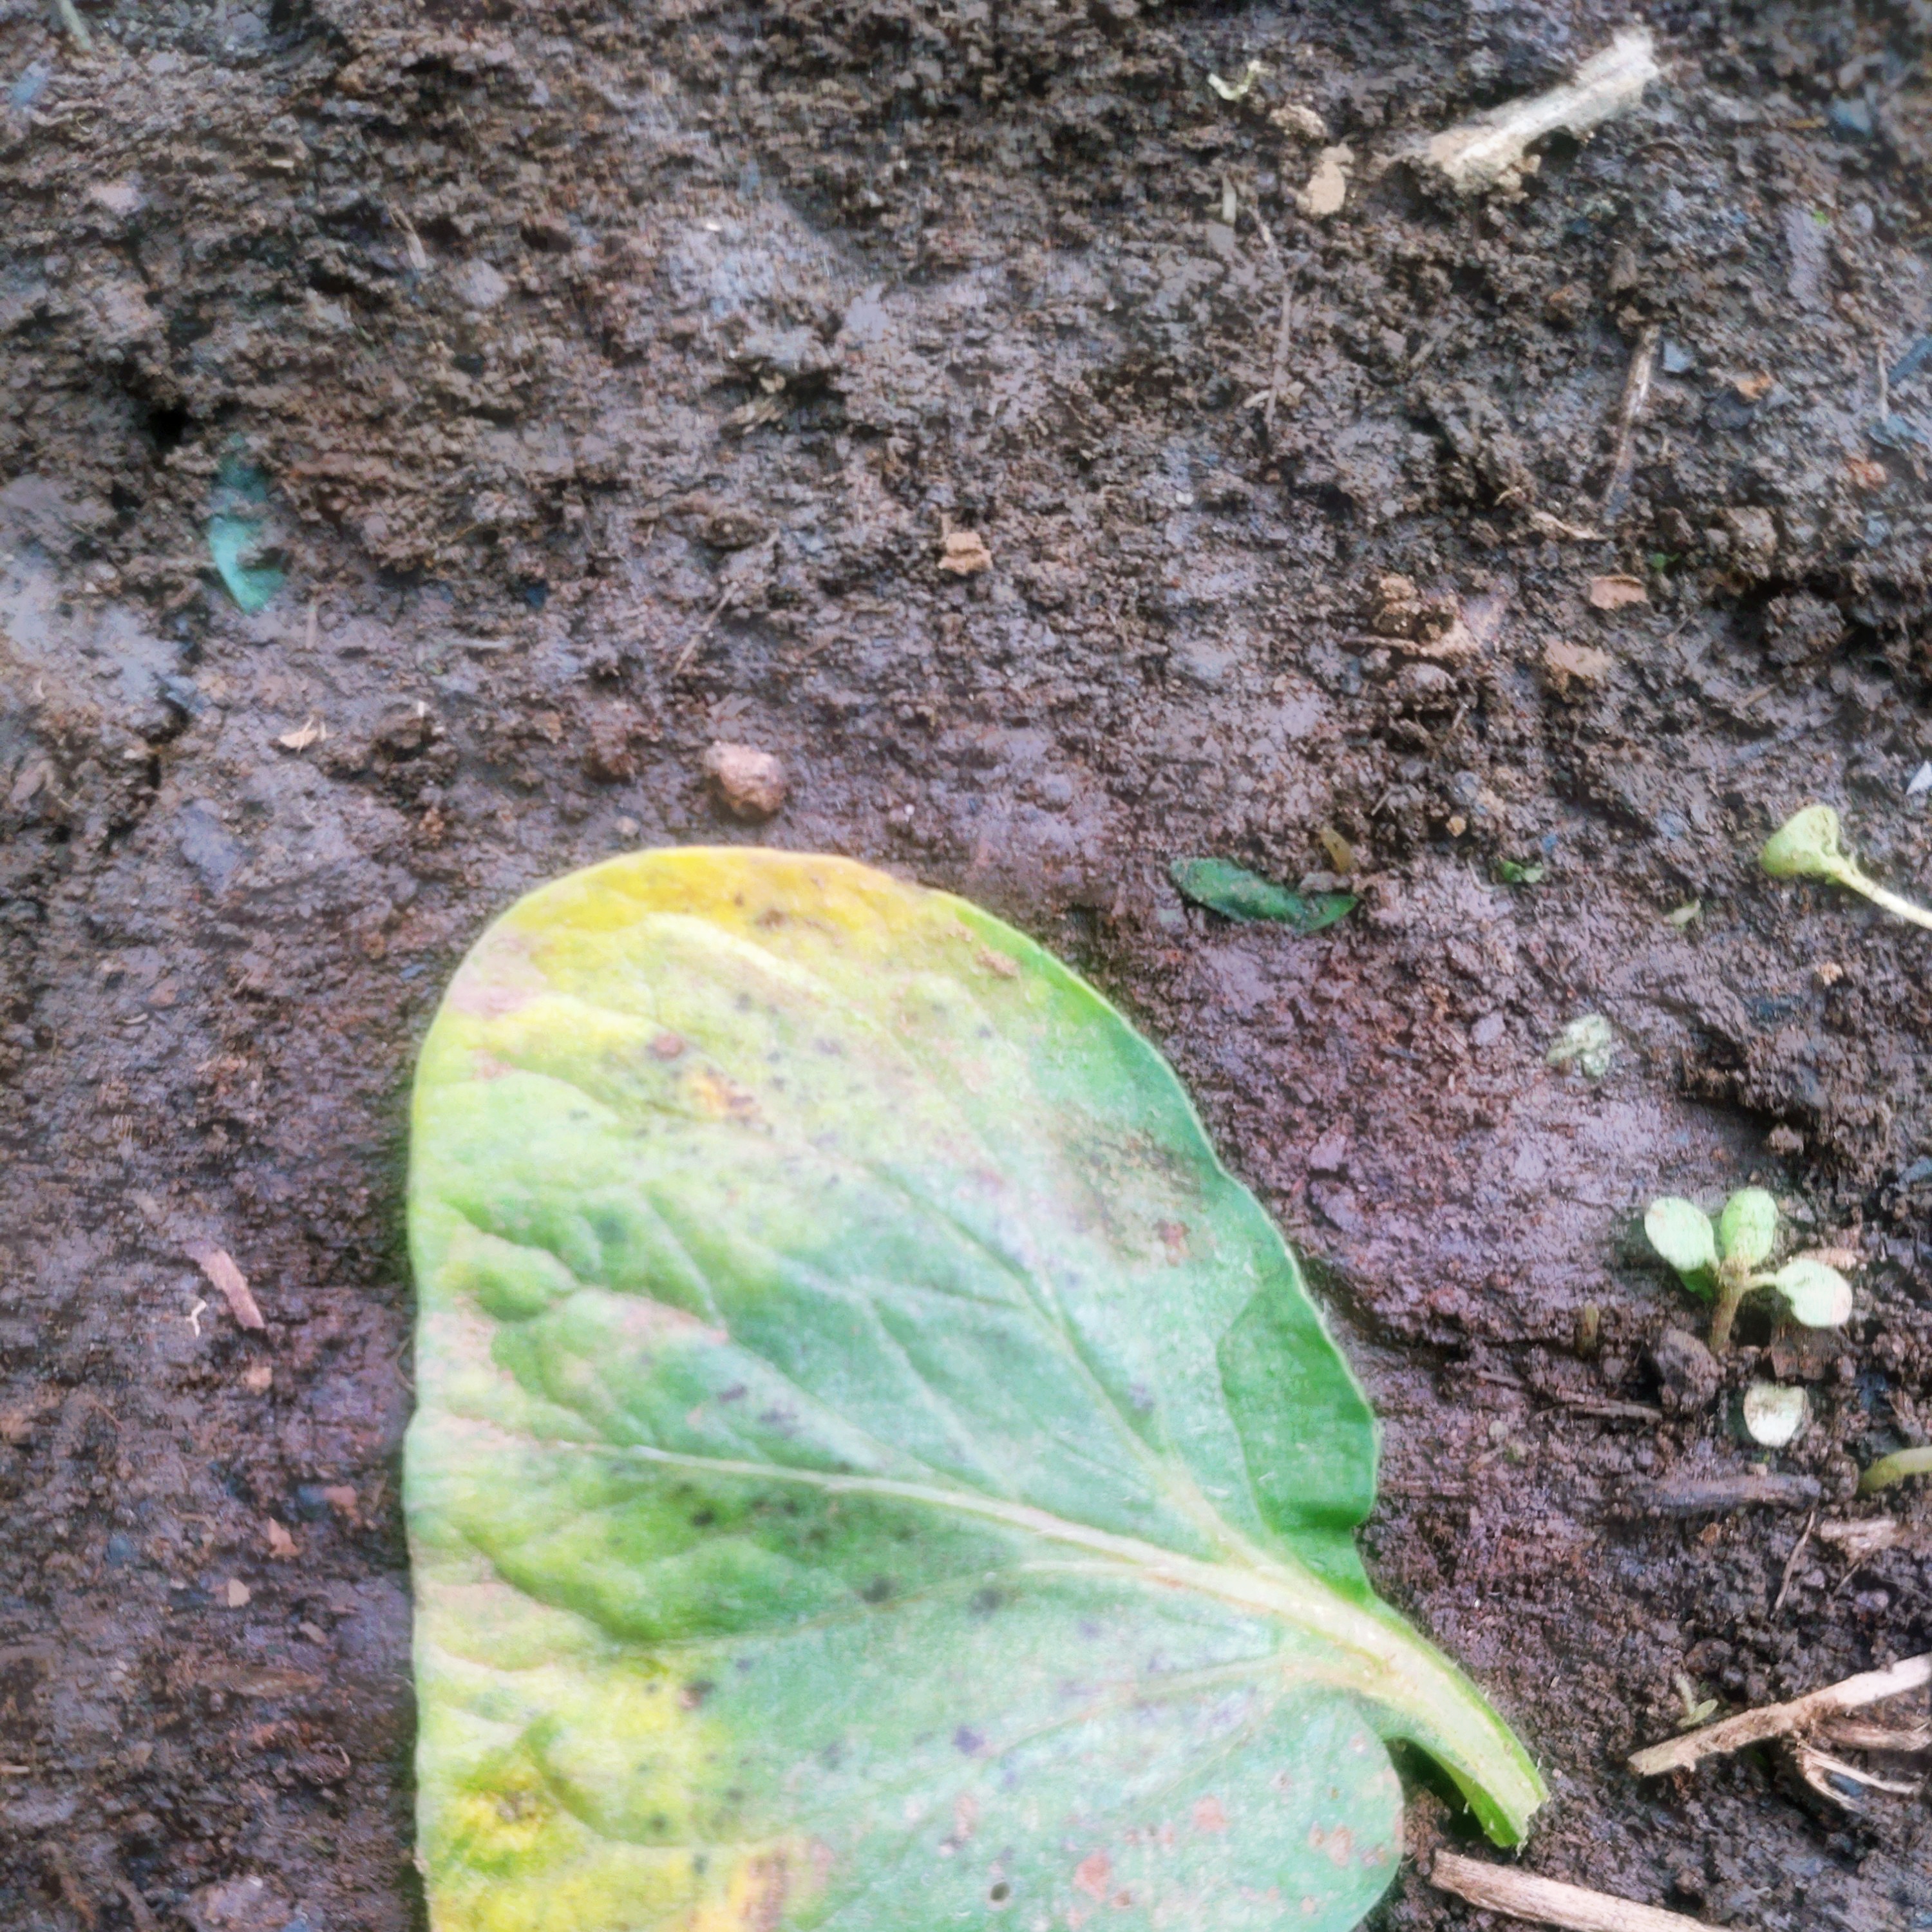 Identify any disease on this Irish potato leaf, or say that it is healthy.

late blight
